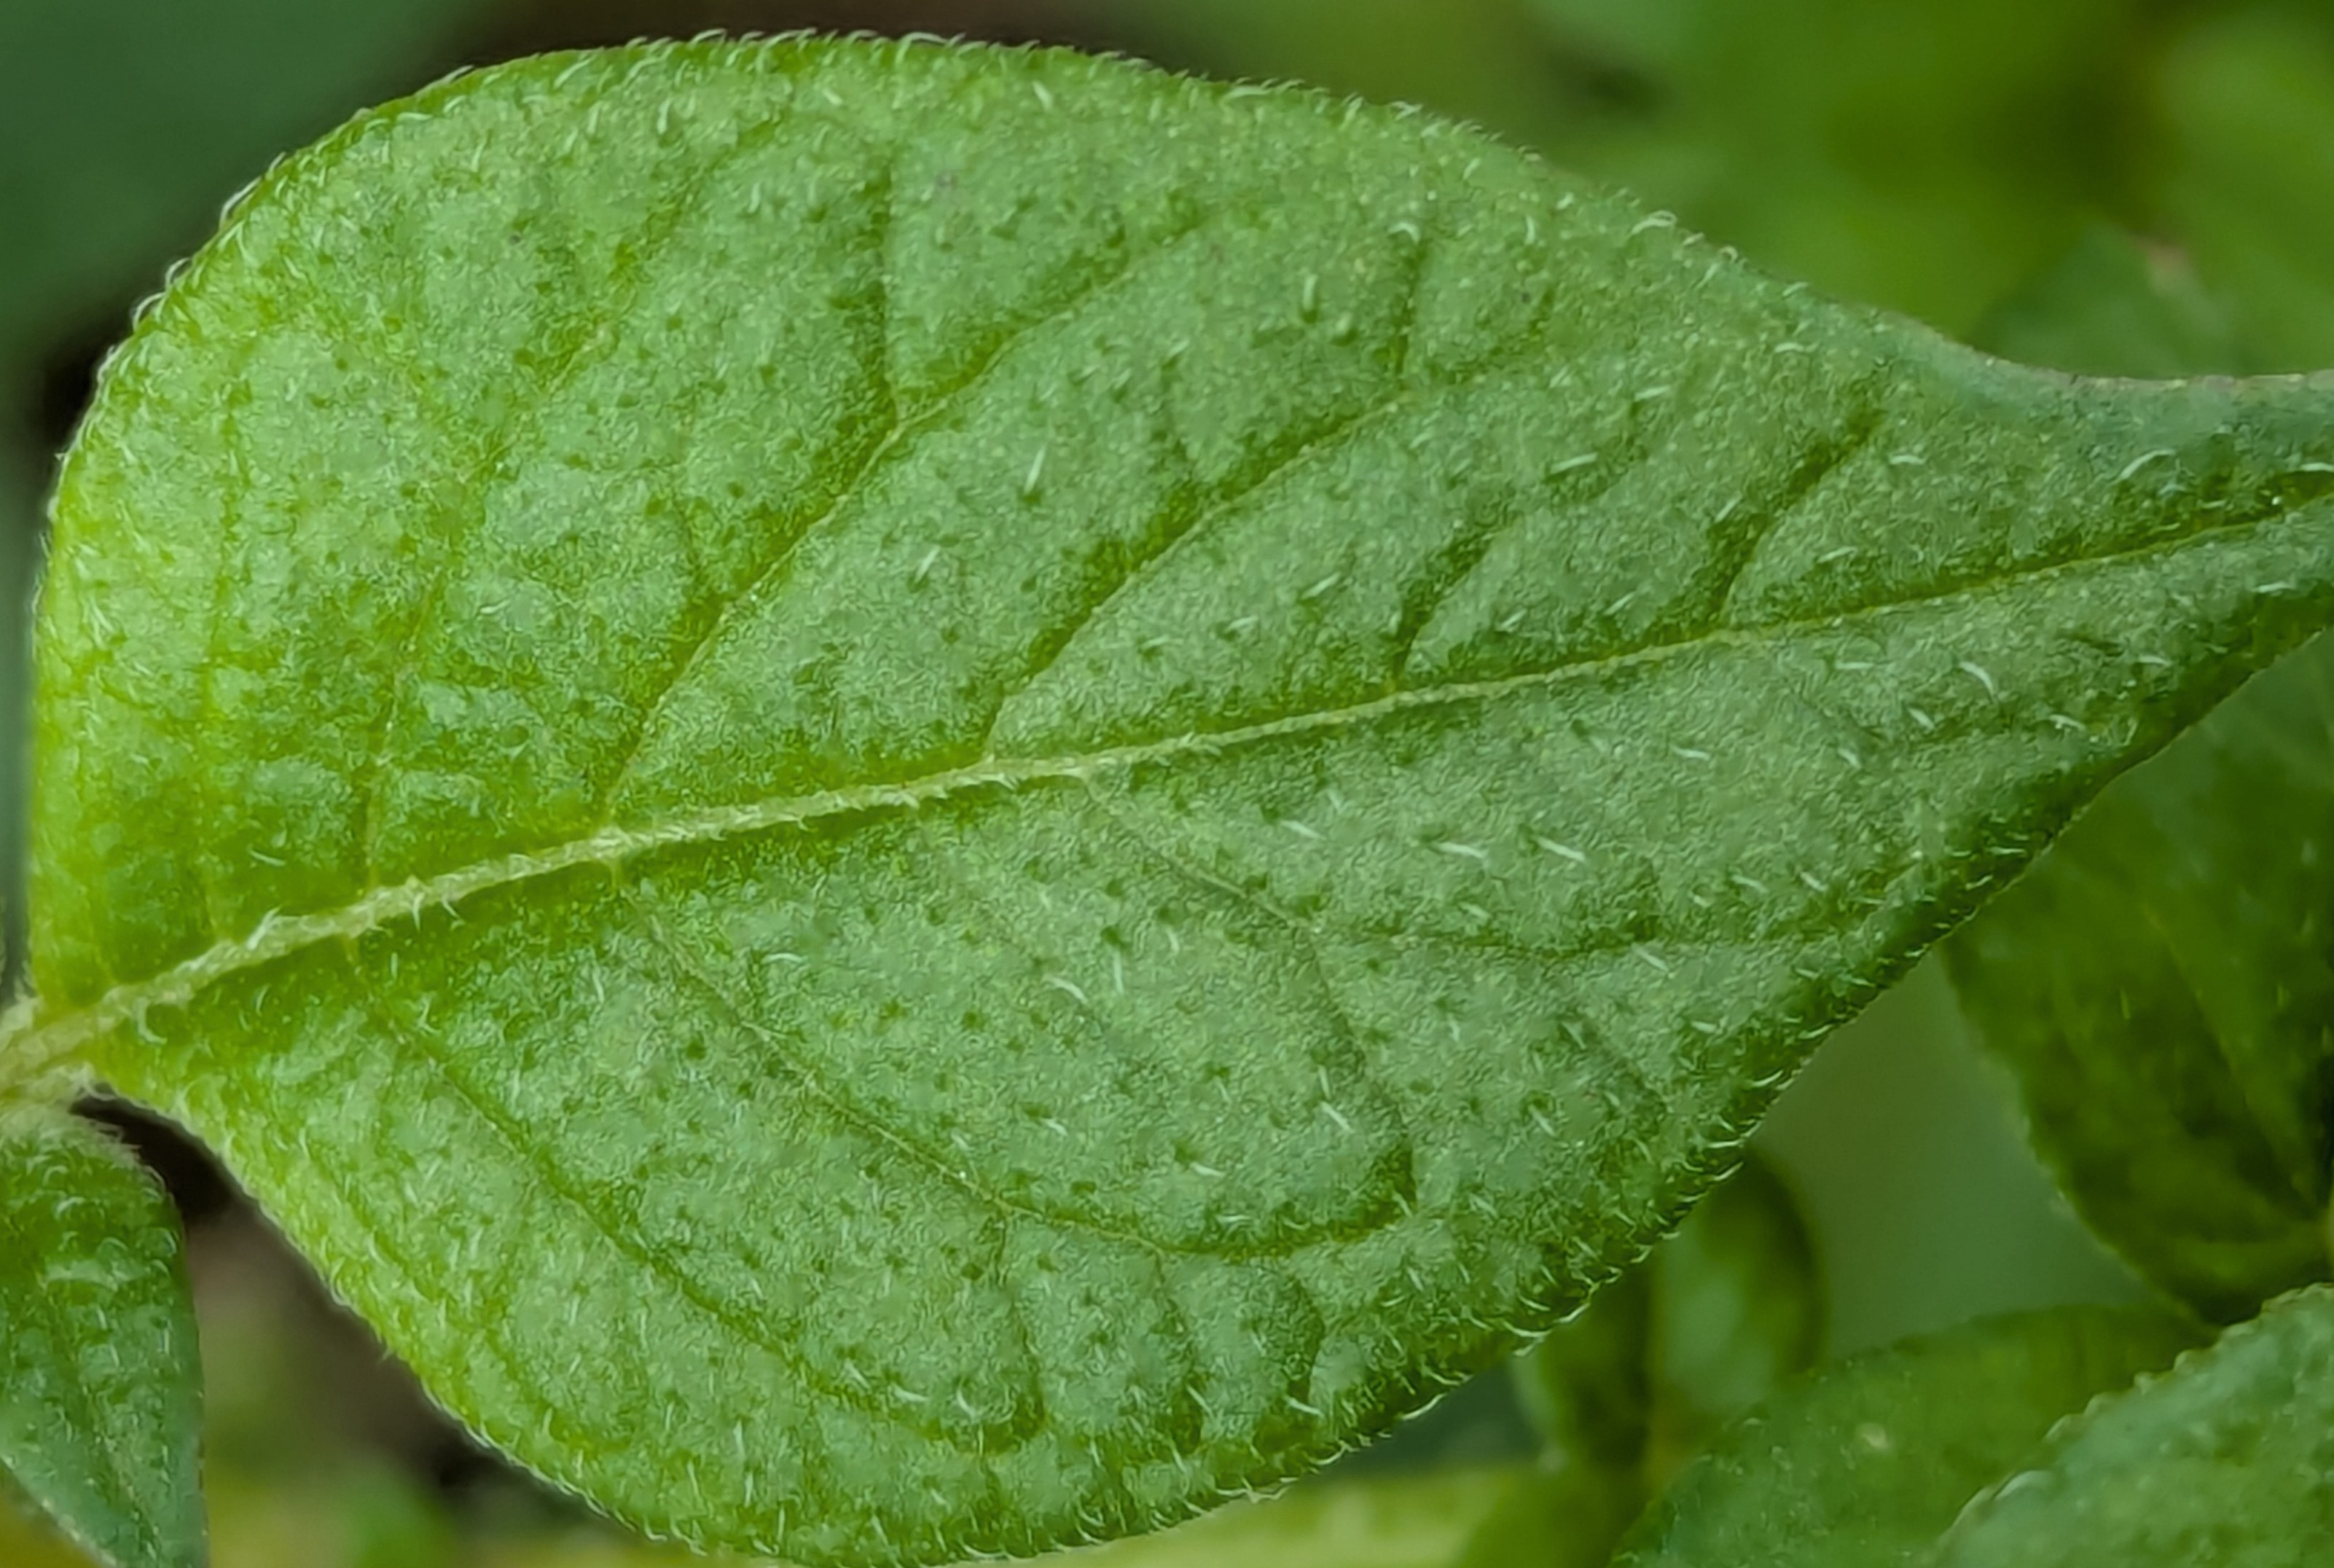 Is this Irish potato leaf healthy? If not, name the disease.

healthy
